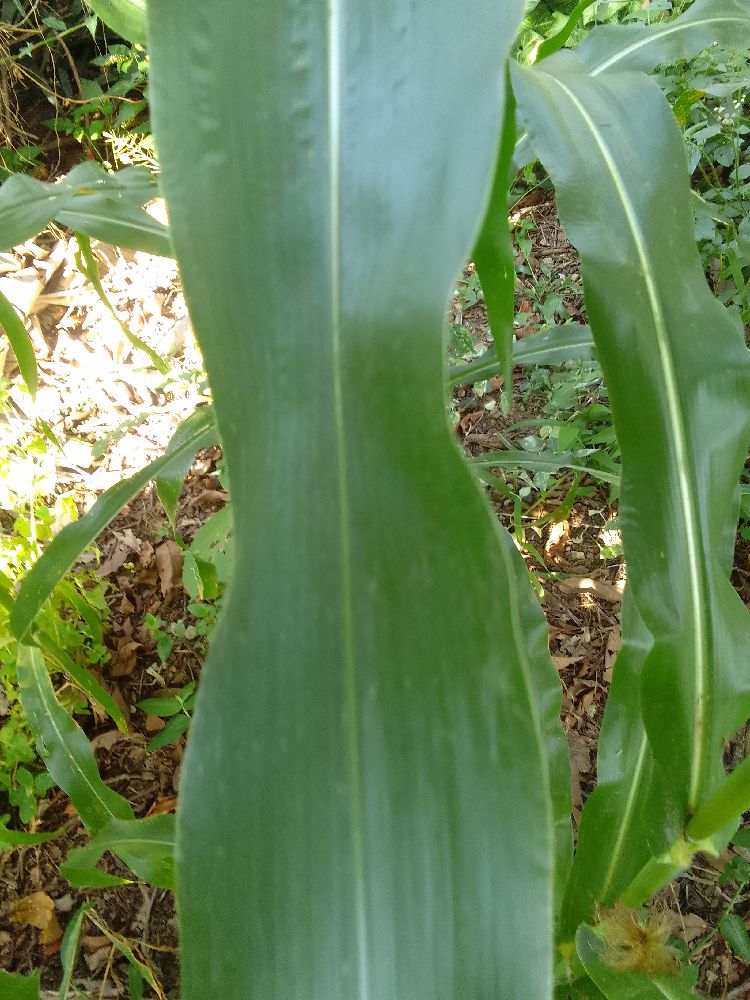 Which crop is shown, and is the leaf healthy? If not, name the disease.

maize, healthy
